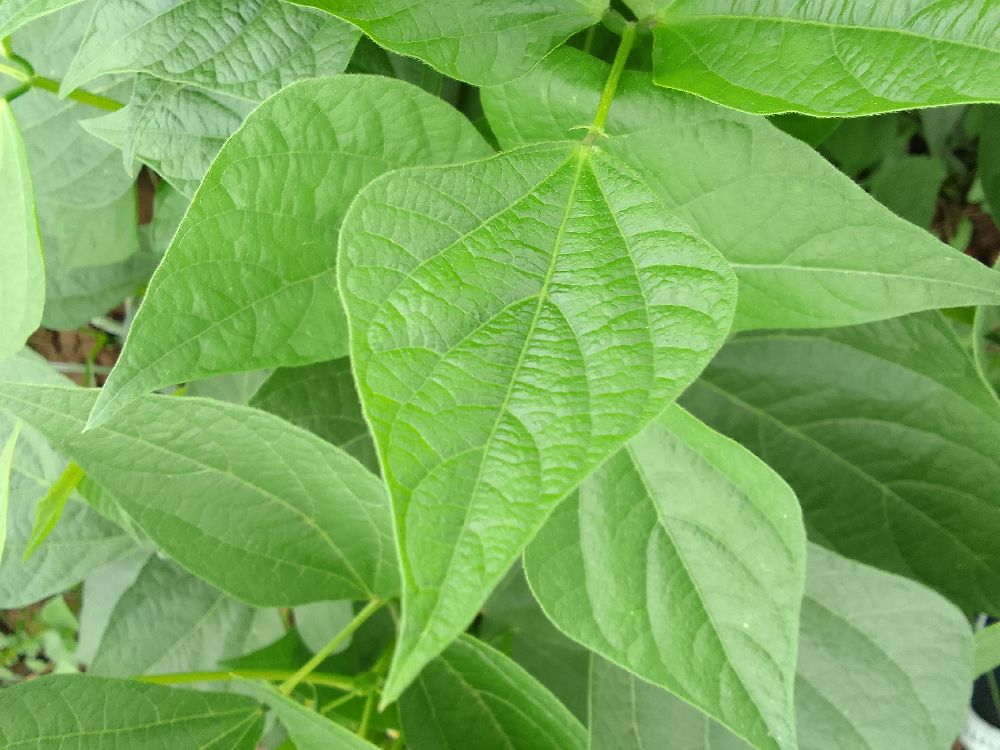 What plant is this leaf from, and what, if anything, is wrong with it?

common bean, healthy
